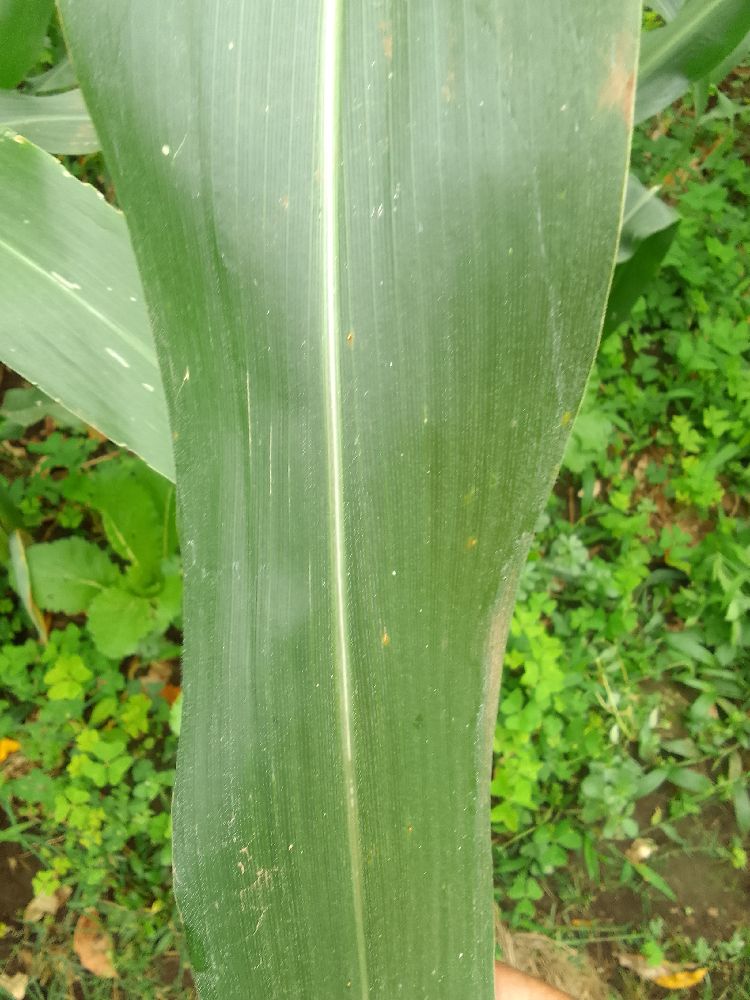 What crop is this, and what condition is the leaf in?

maize, healthy
